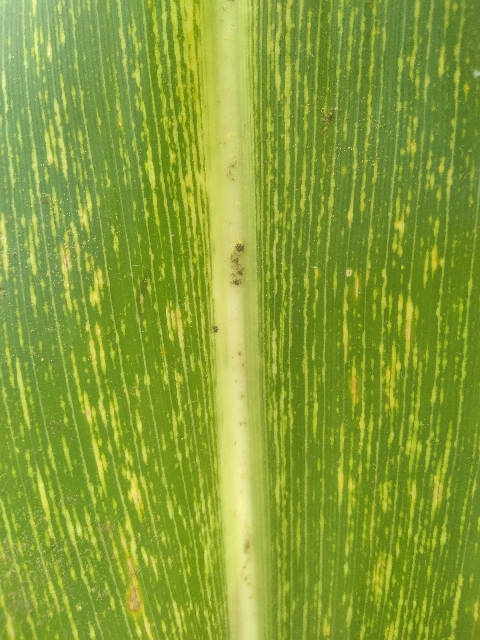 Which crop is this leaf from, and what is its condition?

maize, maize streak virus
